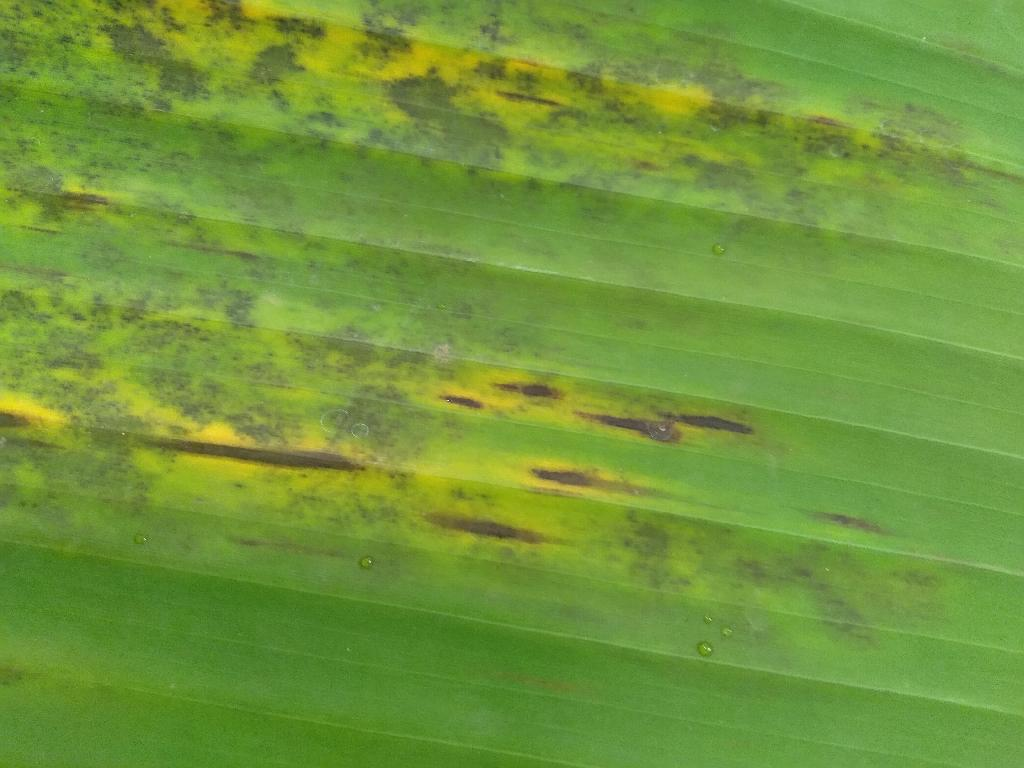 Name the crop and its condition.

banana, black sigatoka
